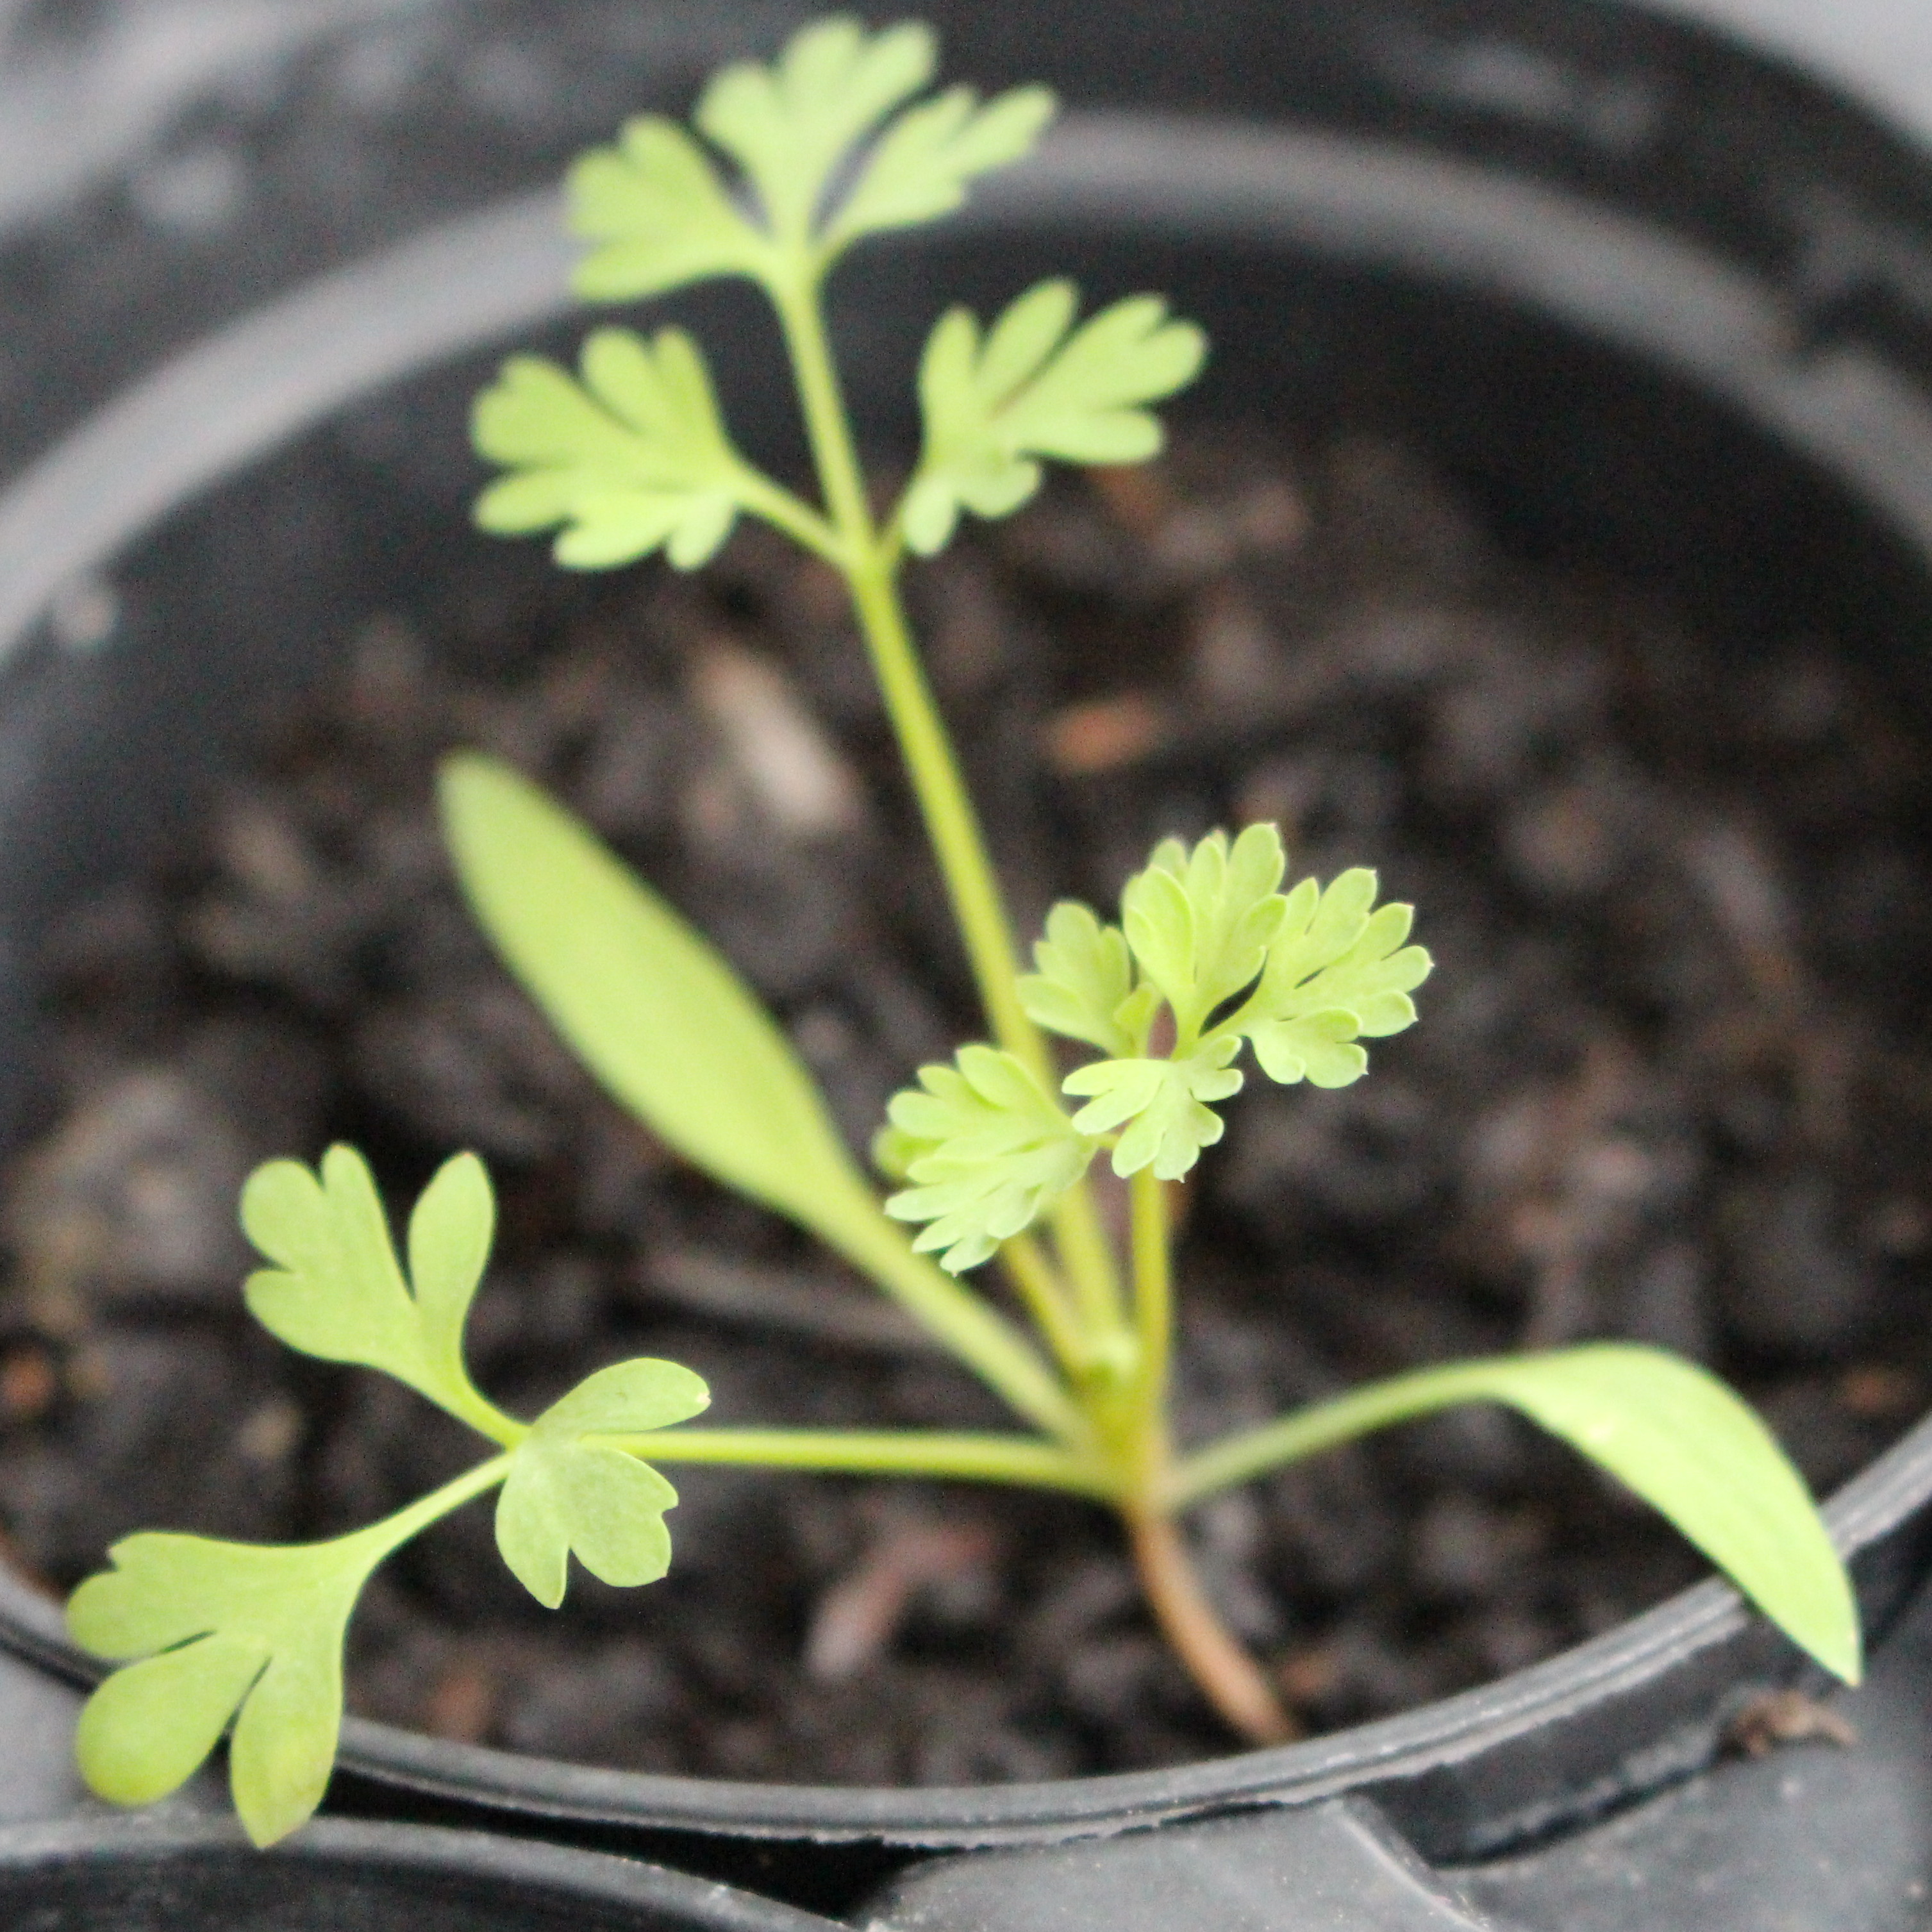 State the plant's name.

Fumaria officinalis
